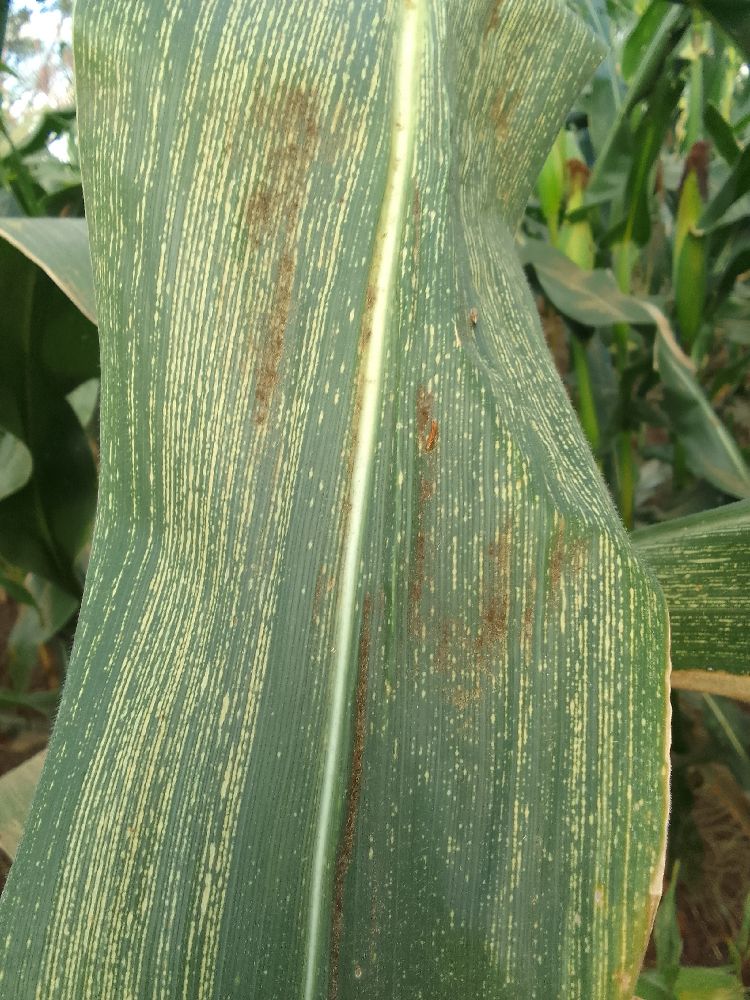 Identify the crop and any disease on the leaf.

maize, maize streak virus
